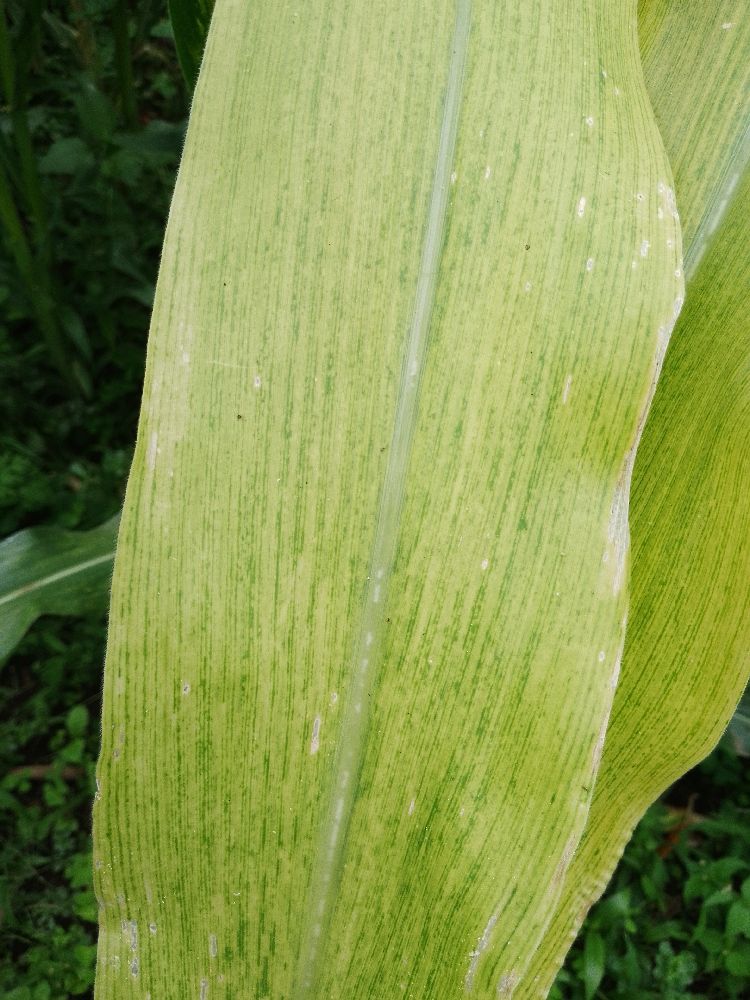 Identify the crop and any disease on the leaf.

maize, maize lethal necrosis
